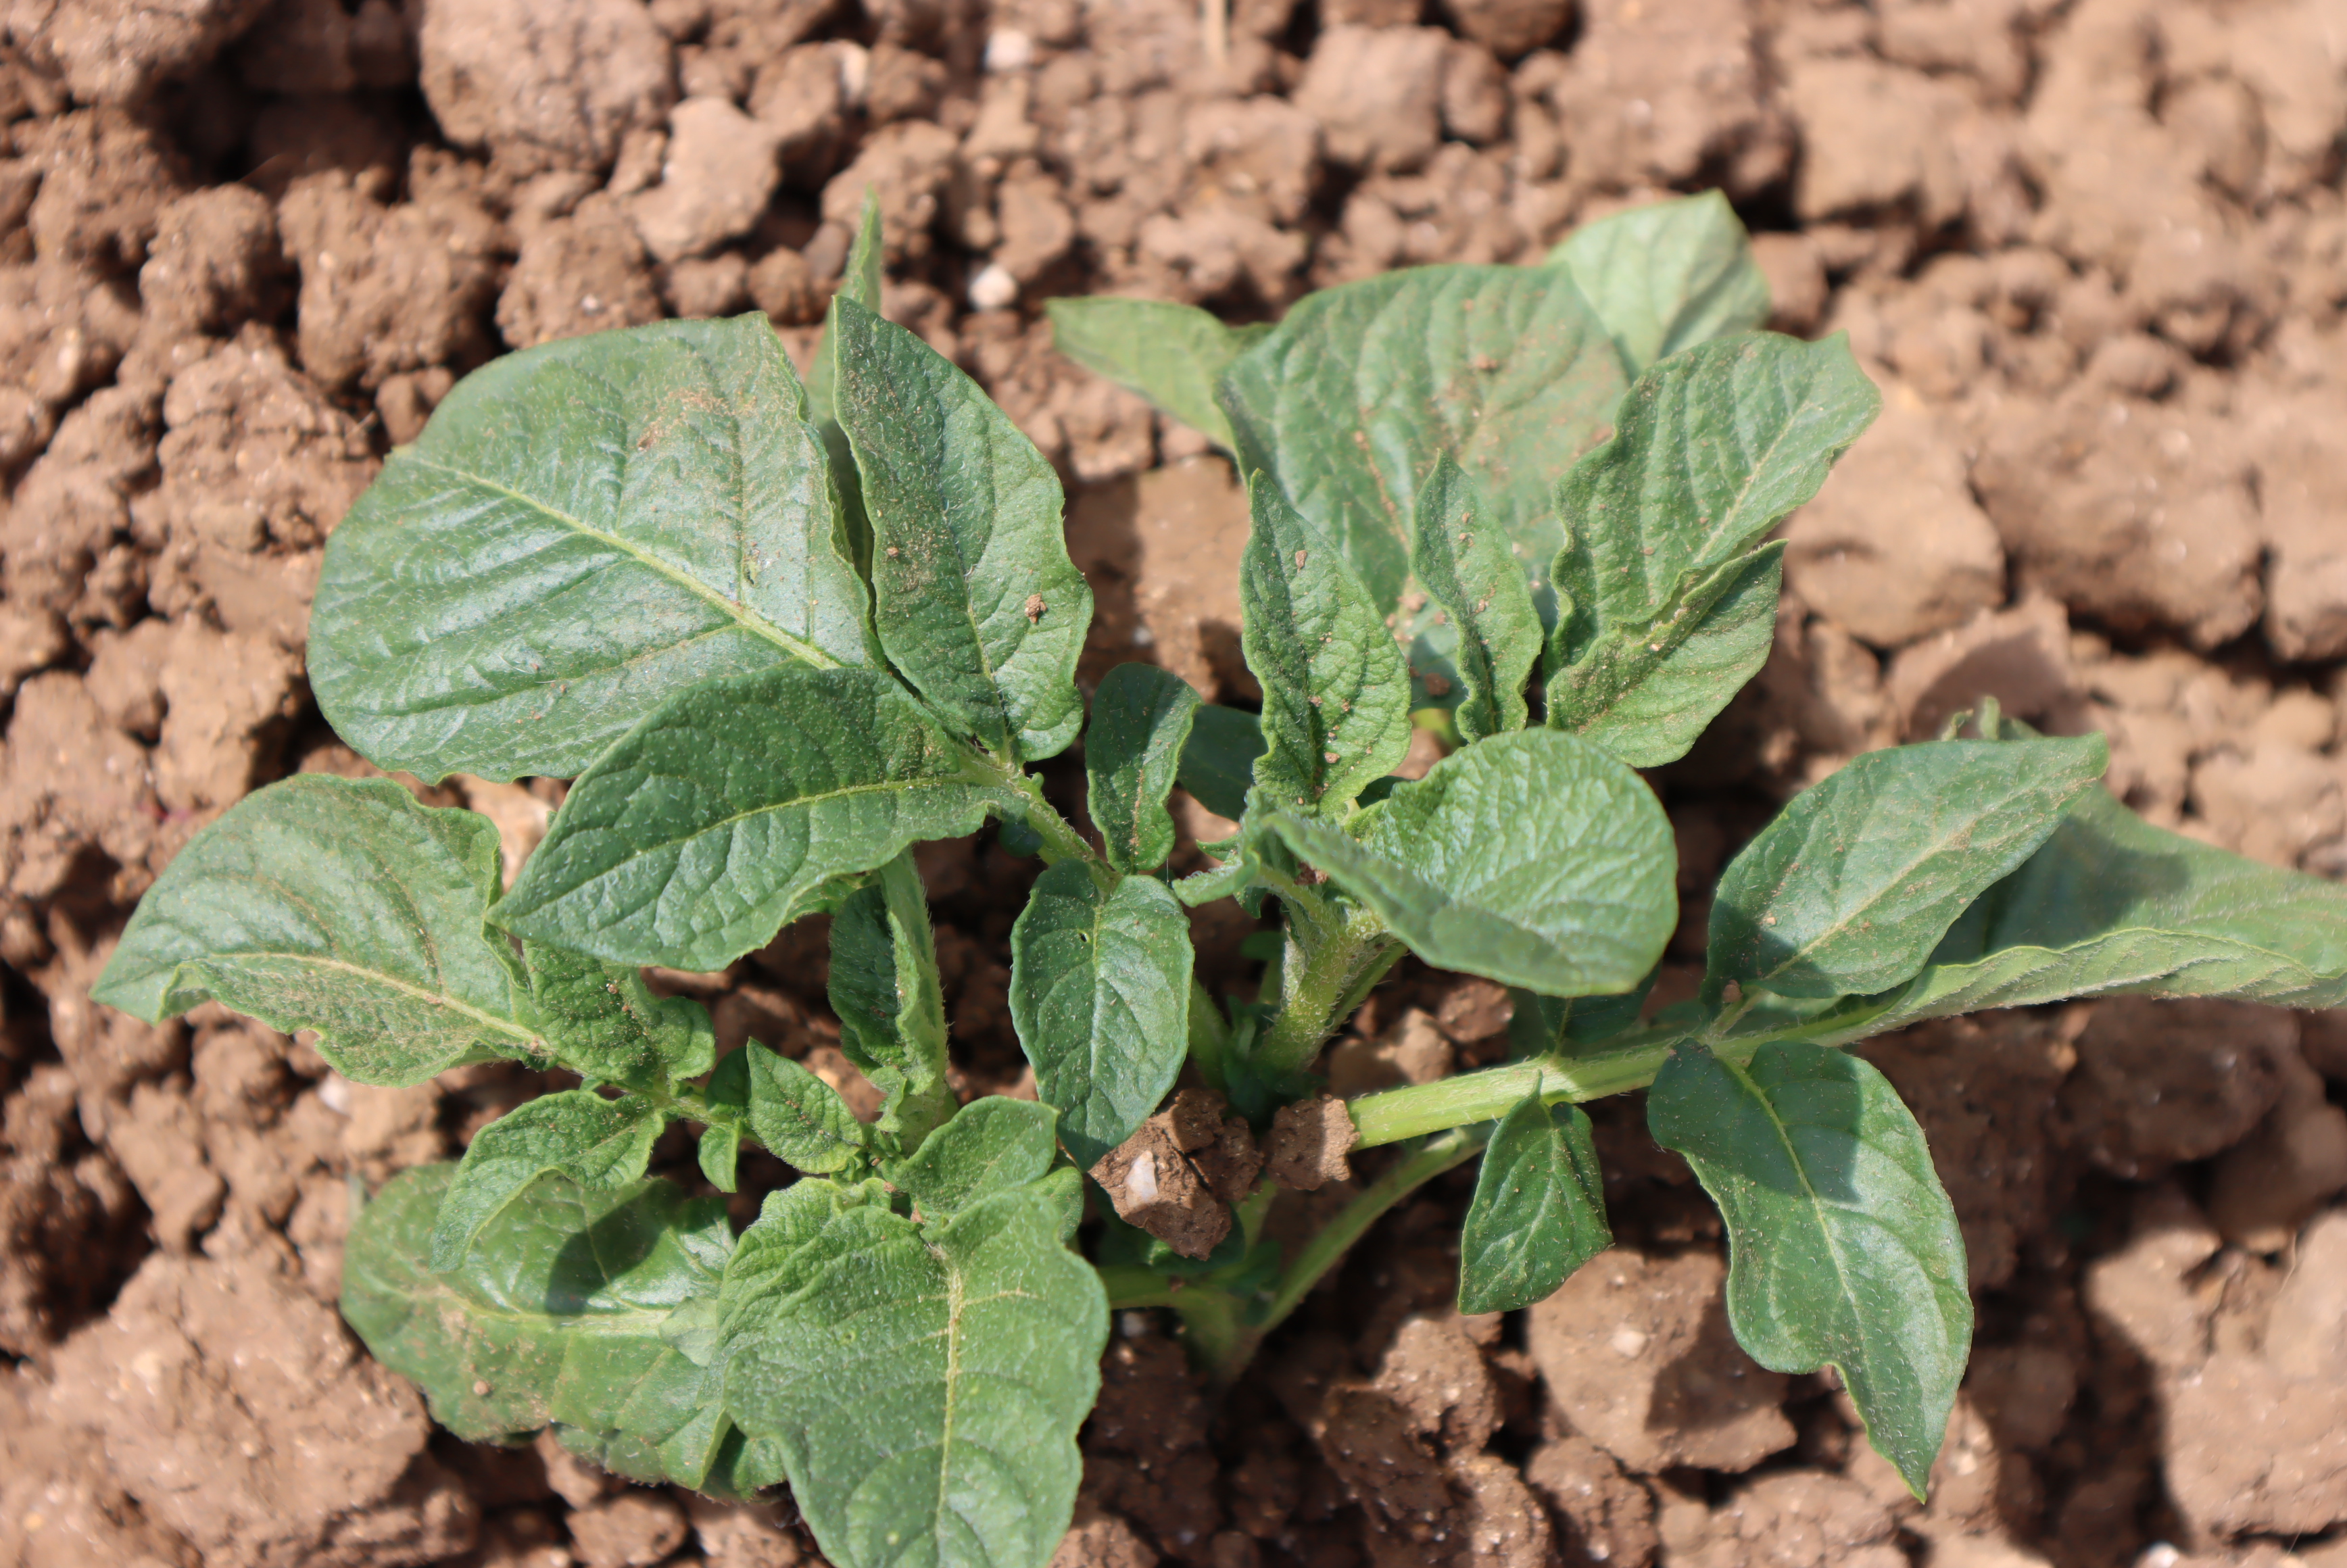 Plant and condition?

potato, healthy
